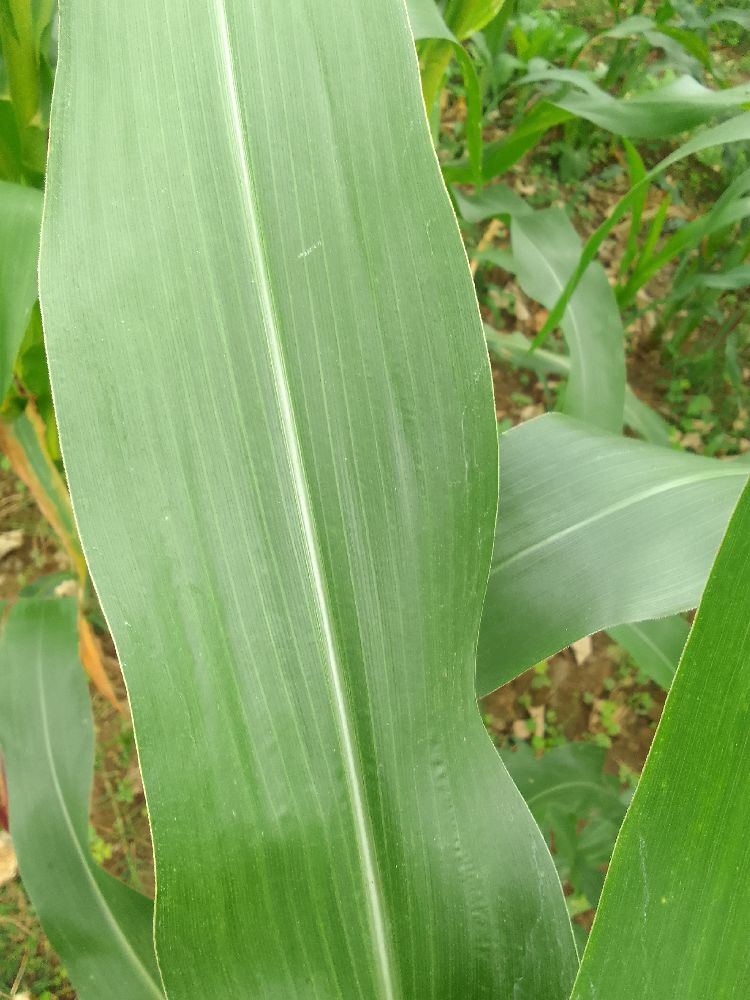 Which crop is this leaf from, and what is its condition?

maize, healthy
